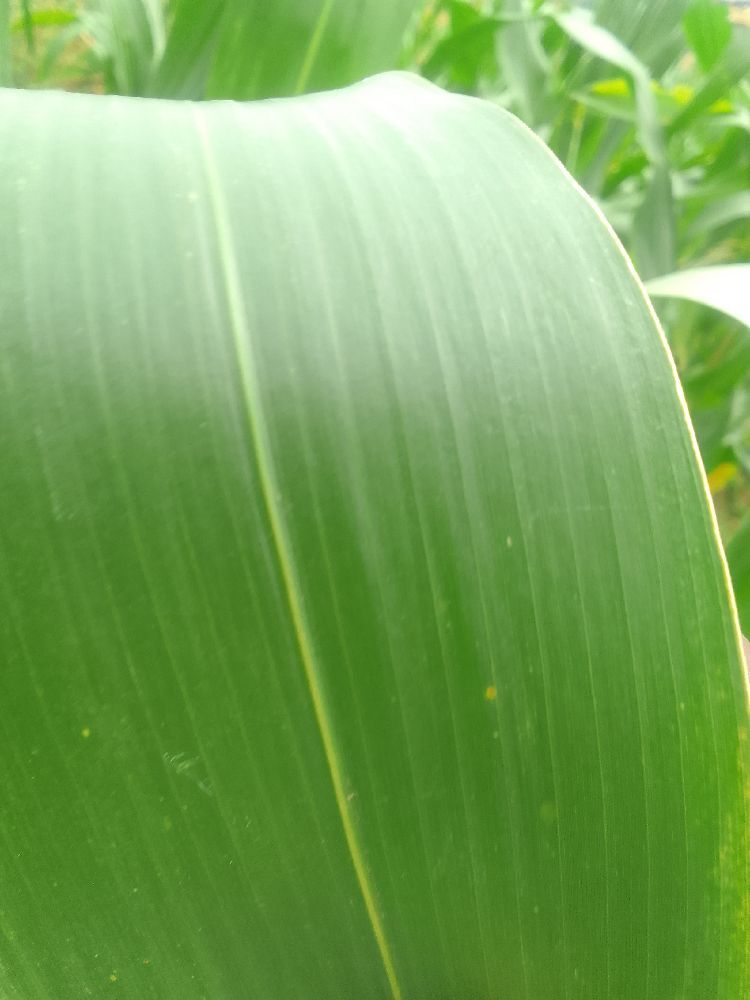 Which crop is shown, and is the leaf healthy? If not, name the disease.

maize, healthy
